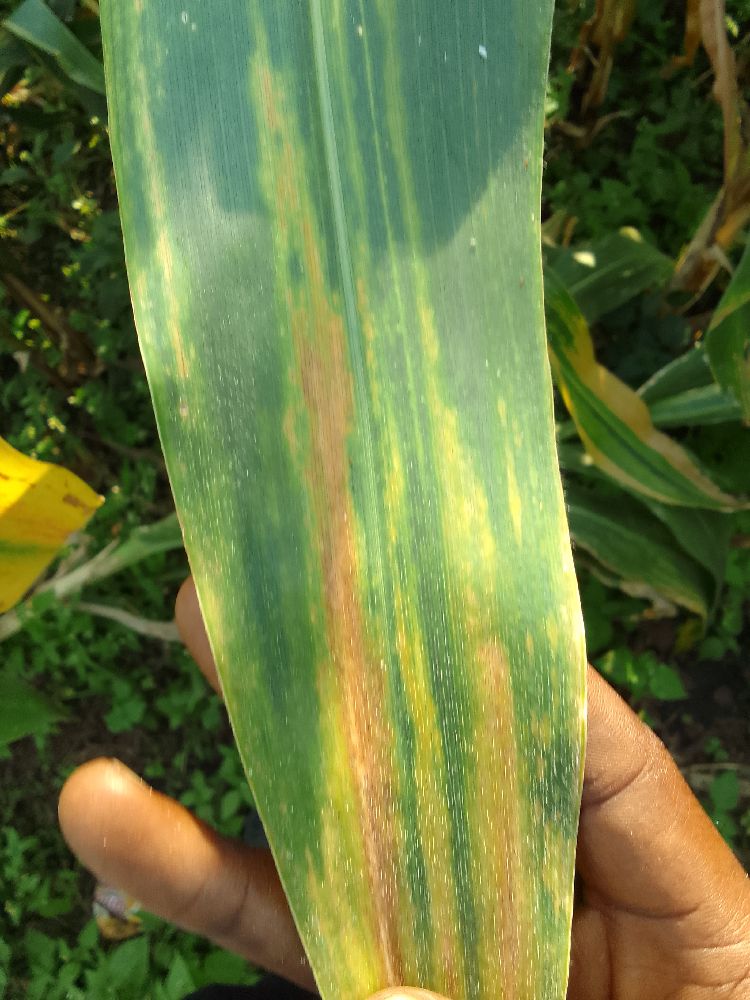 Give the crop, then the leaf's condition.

maize, maize lethal necrosis
